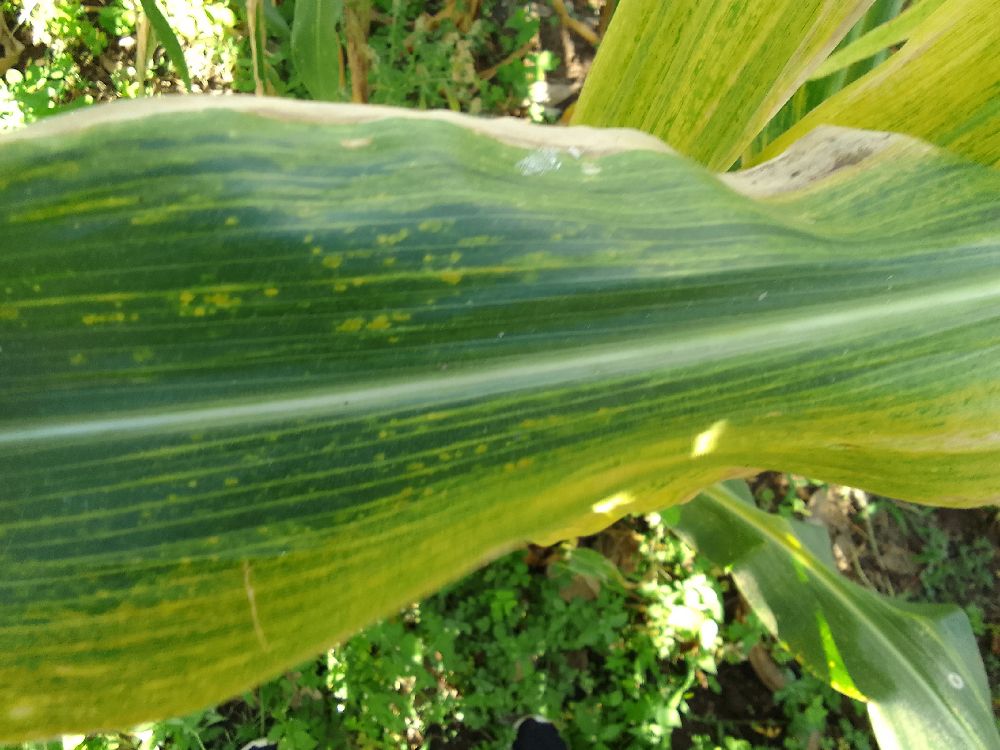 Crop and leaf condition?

maize, maize lethal necrosis
